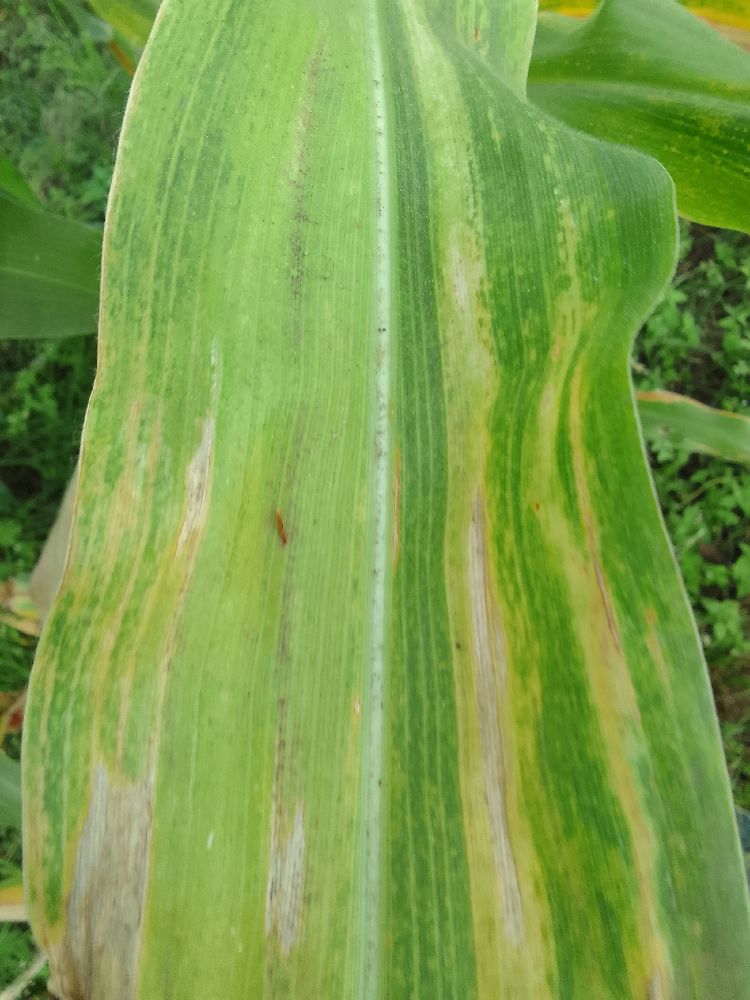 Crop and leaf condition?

maize, maize lethal necrosis
